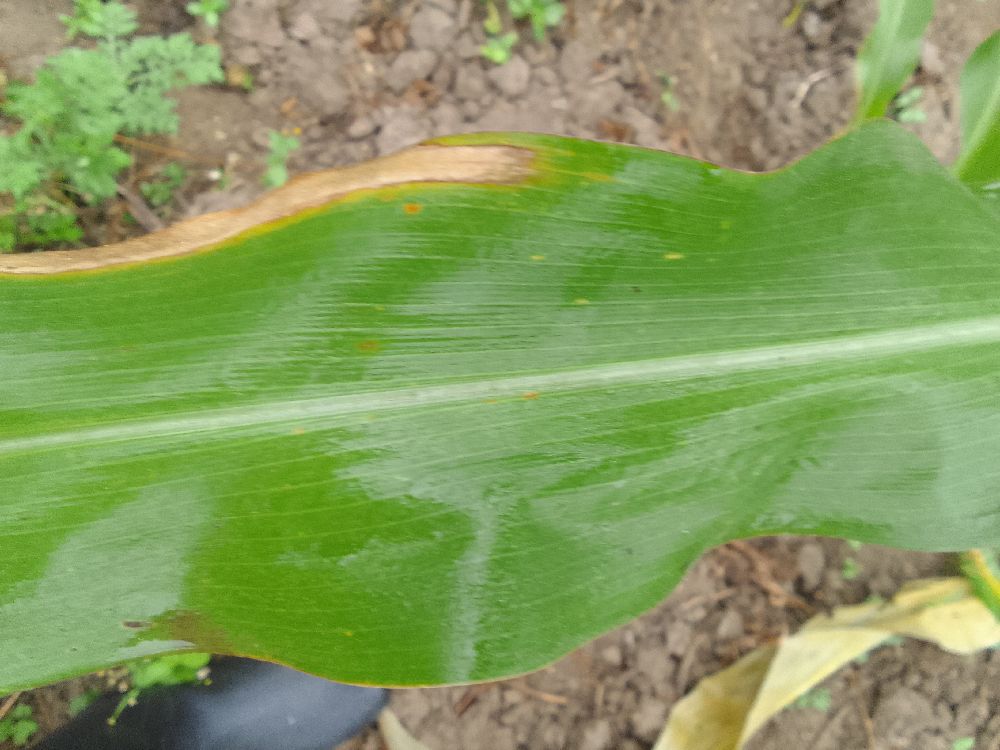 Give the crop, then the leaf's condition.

maize, healthy
